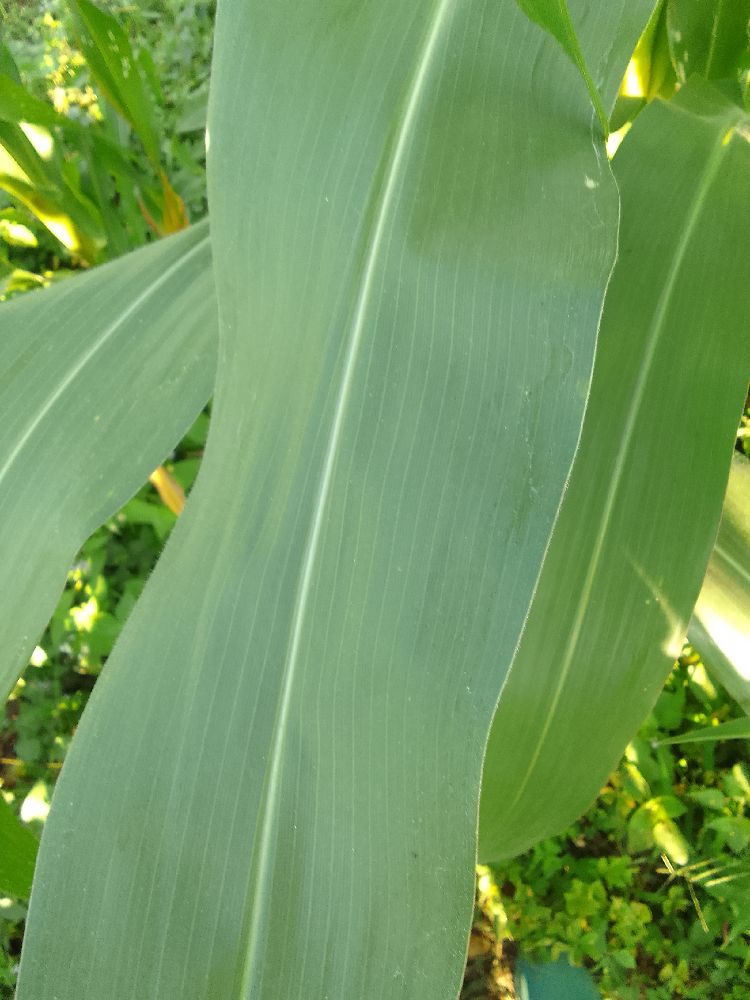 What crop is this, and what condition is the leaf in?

maize, healthy
